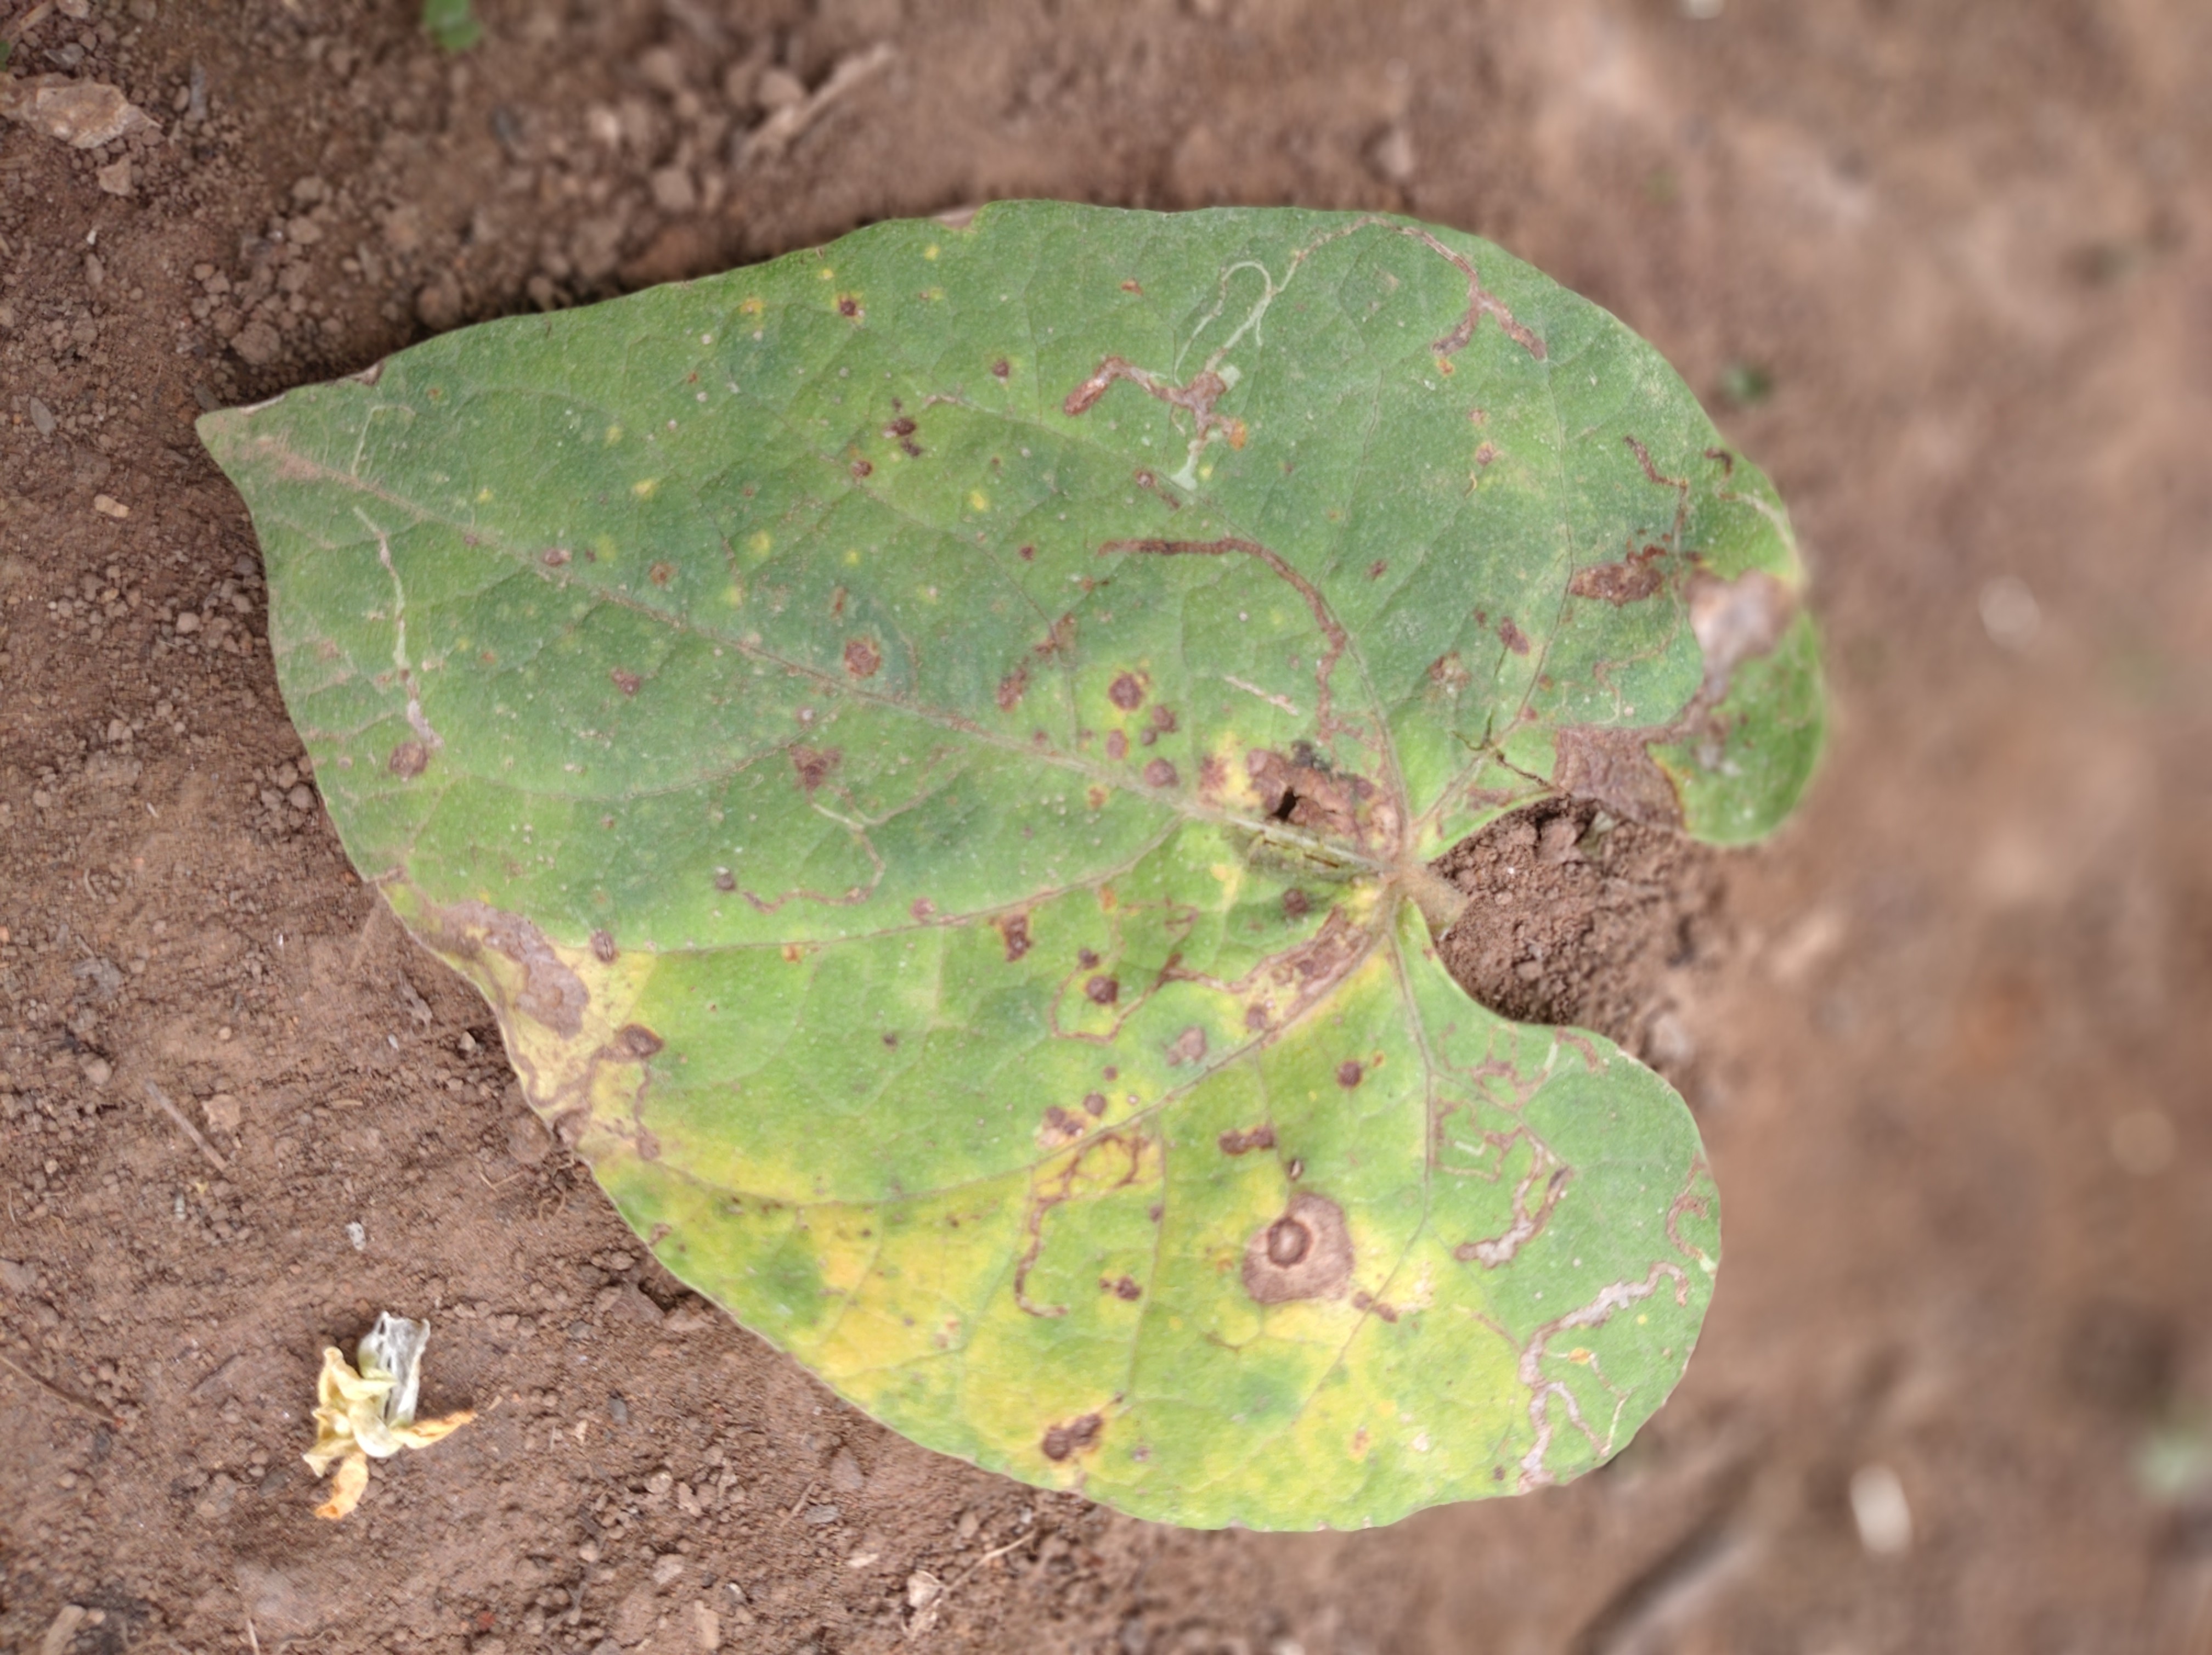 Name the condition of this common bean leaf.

rust
